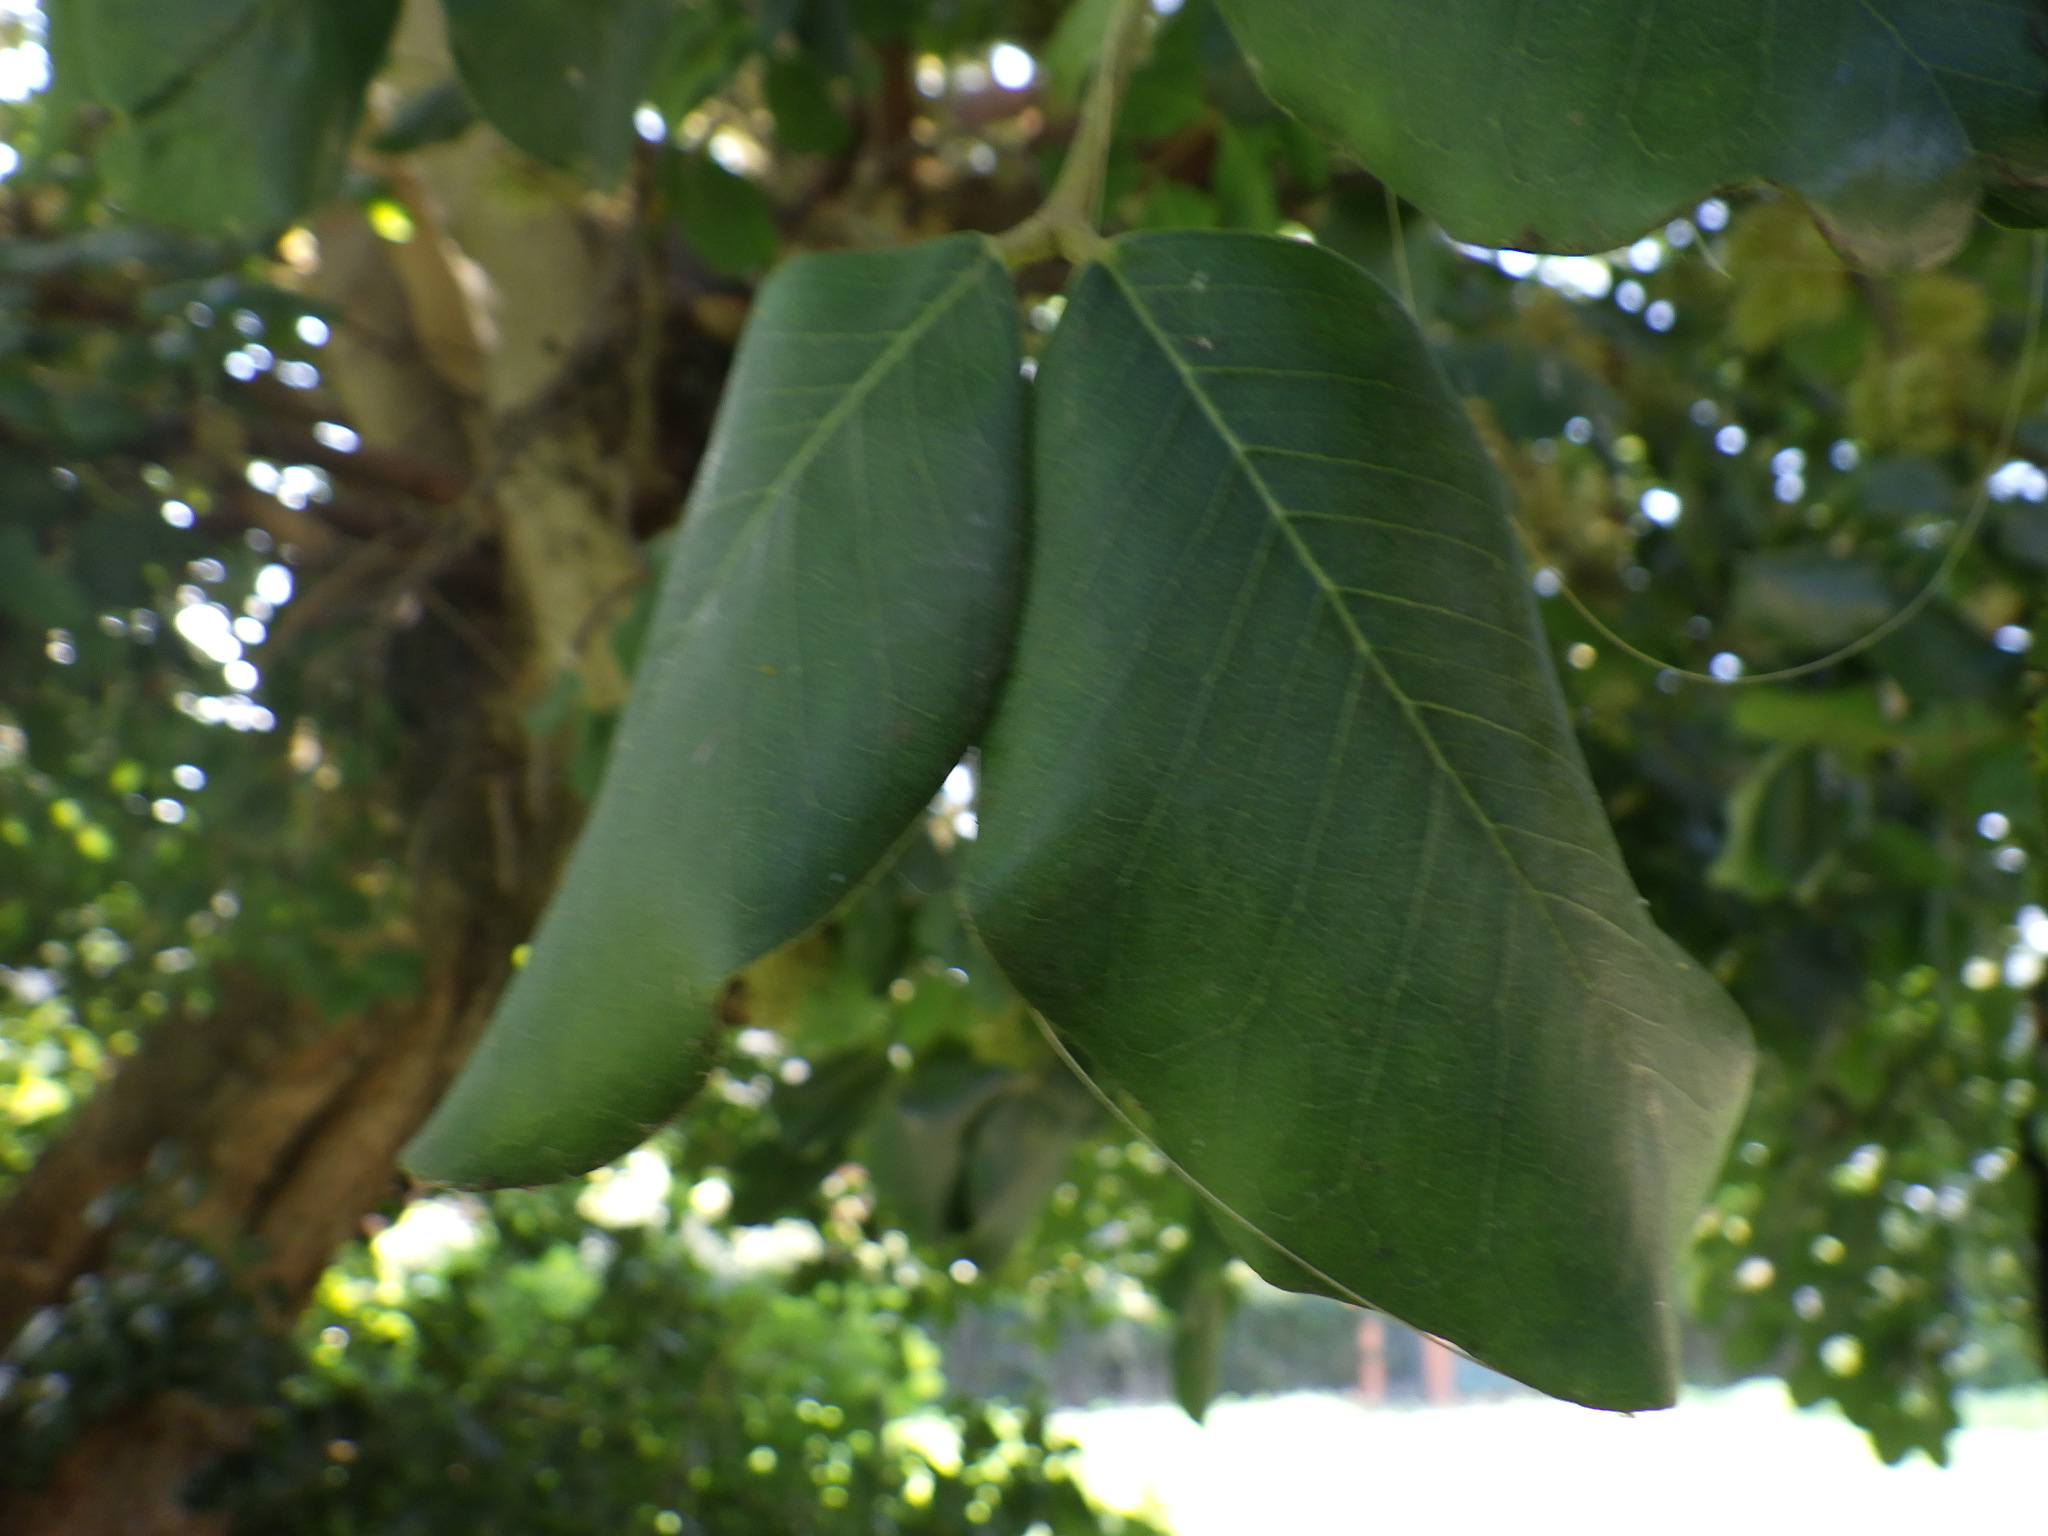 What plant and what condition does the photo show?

carob, healthy
